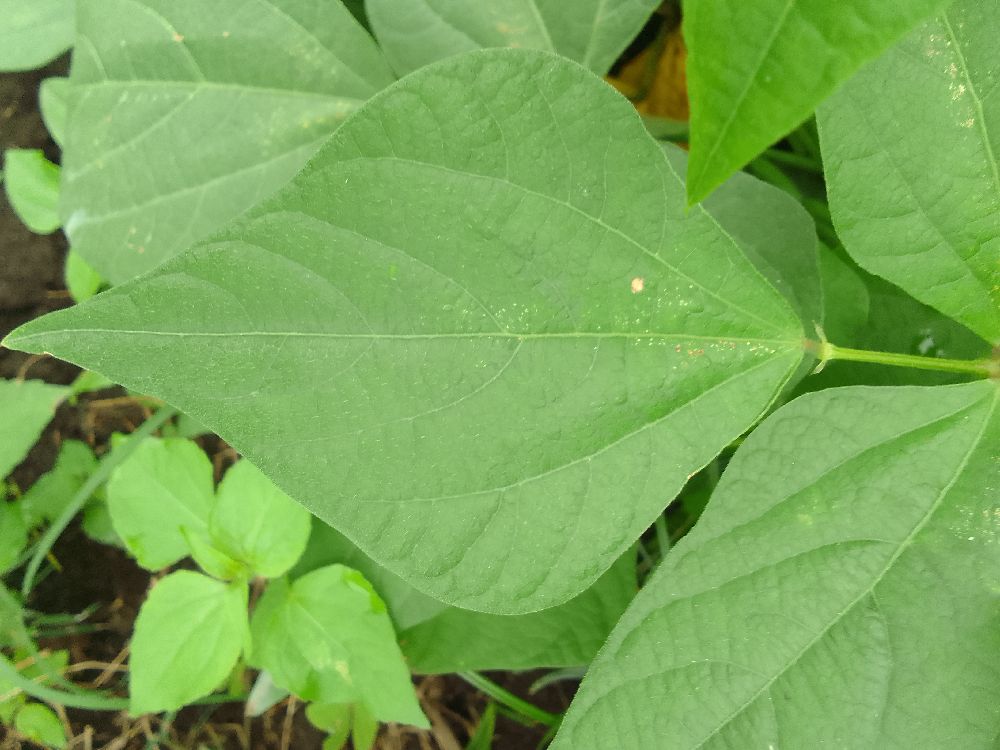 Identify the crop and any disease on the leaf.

common bean, healthy
